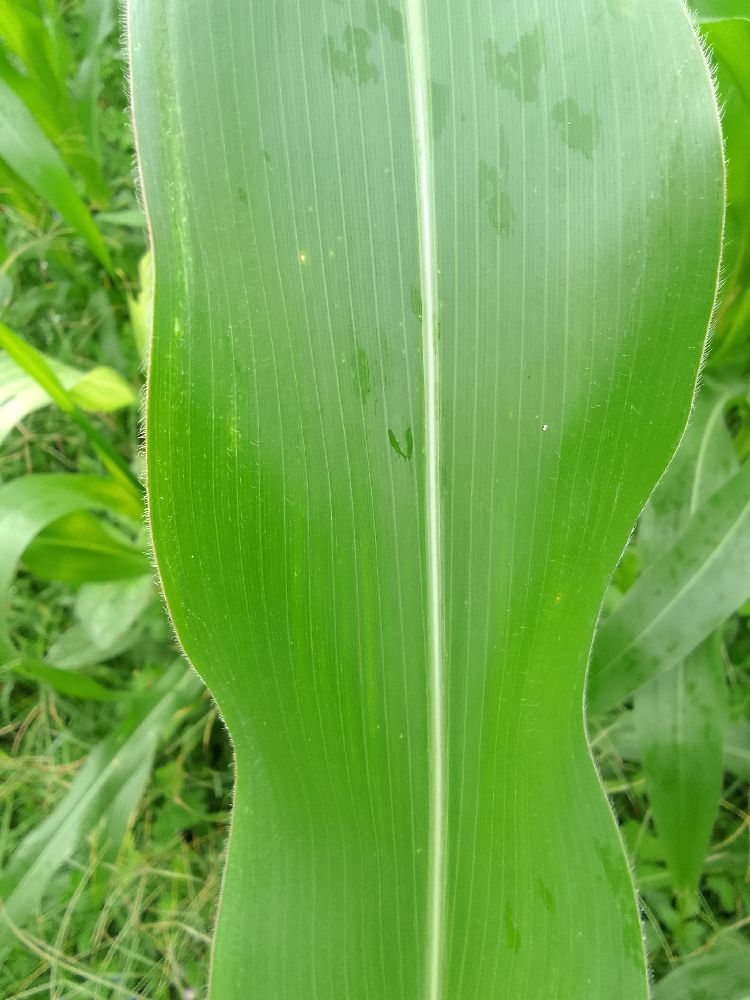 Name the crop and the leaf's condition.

maize, healthy
